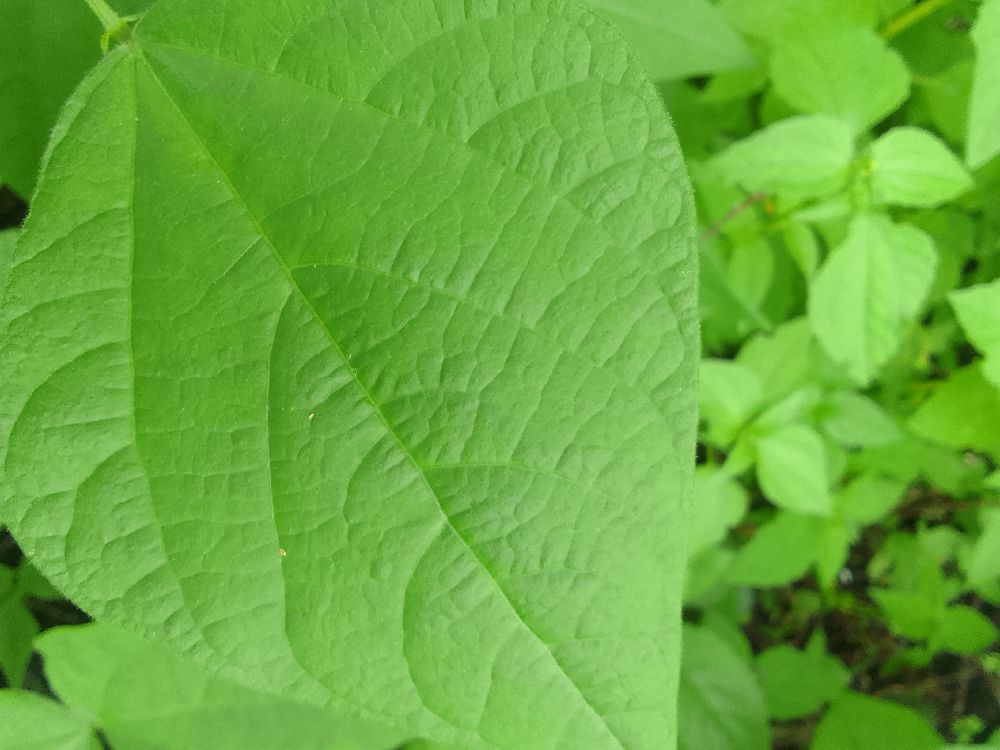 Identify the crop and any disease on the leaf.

common bean, healthy
